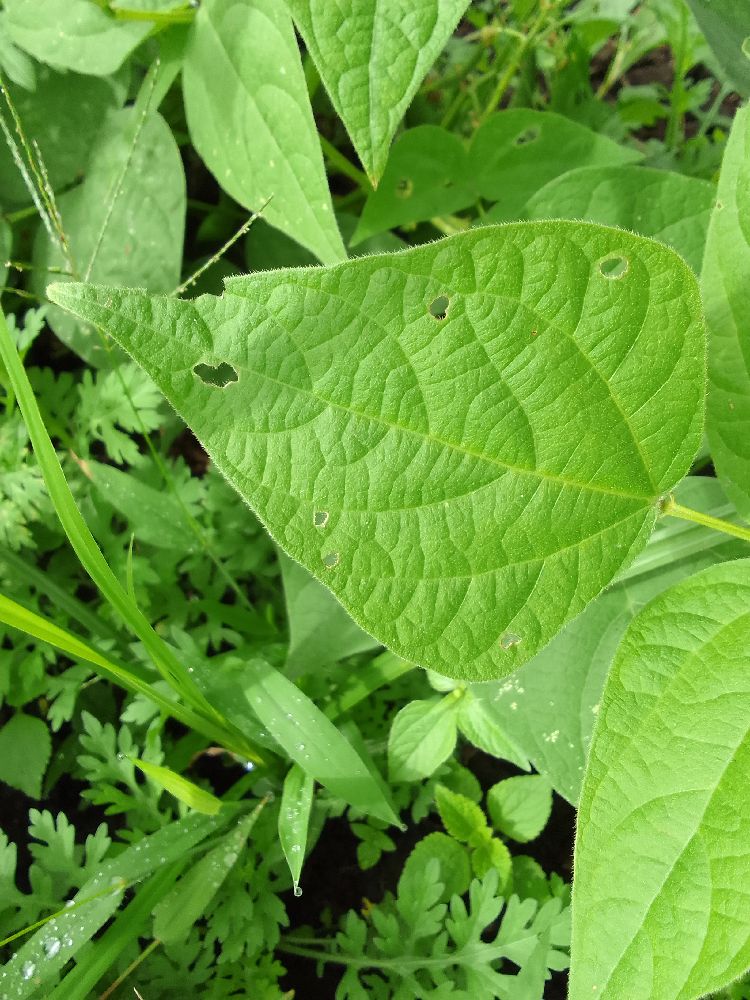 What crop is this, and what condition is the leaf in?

common bean, healthy
